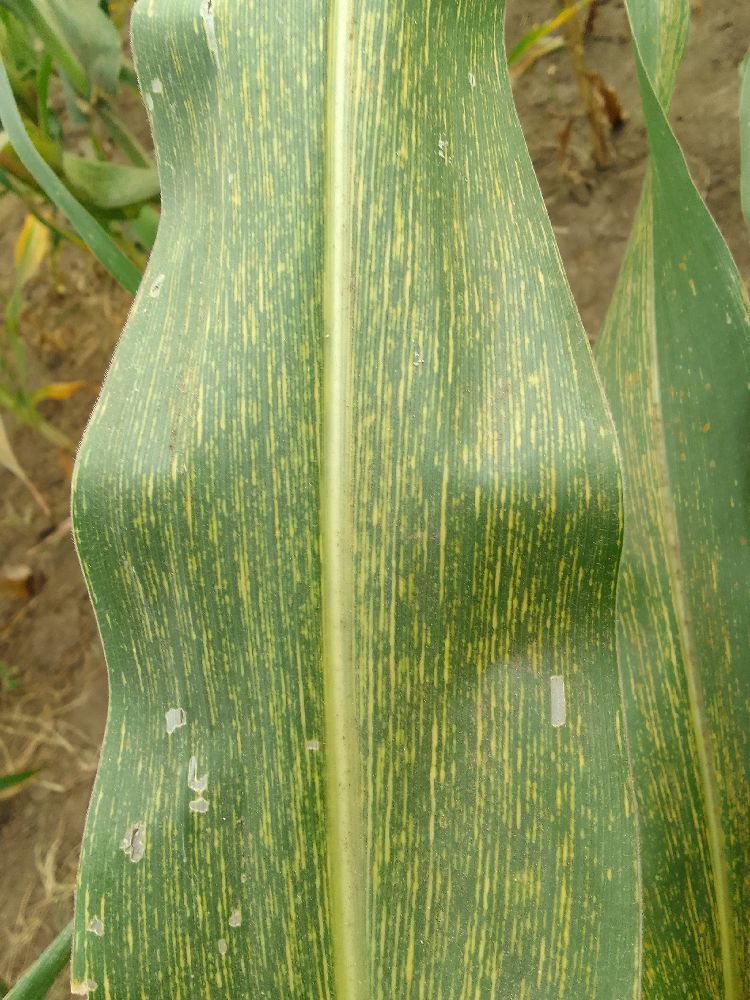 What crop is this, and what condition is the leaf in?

maize, maize streak virus
